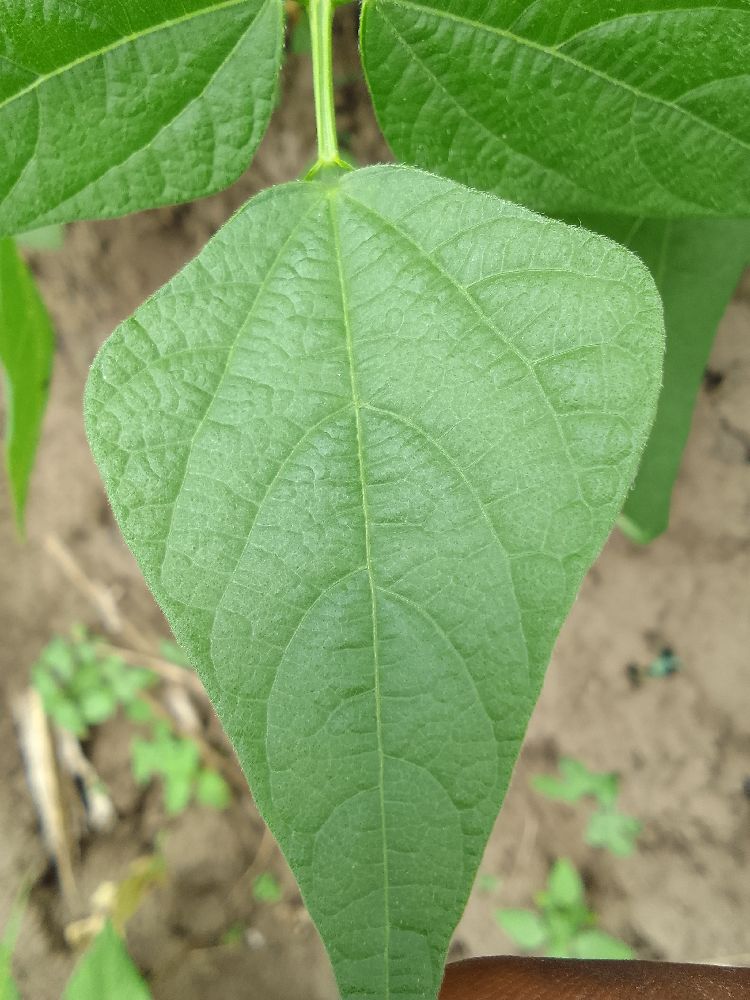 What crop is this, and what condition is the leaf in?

common bean, healthy
